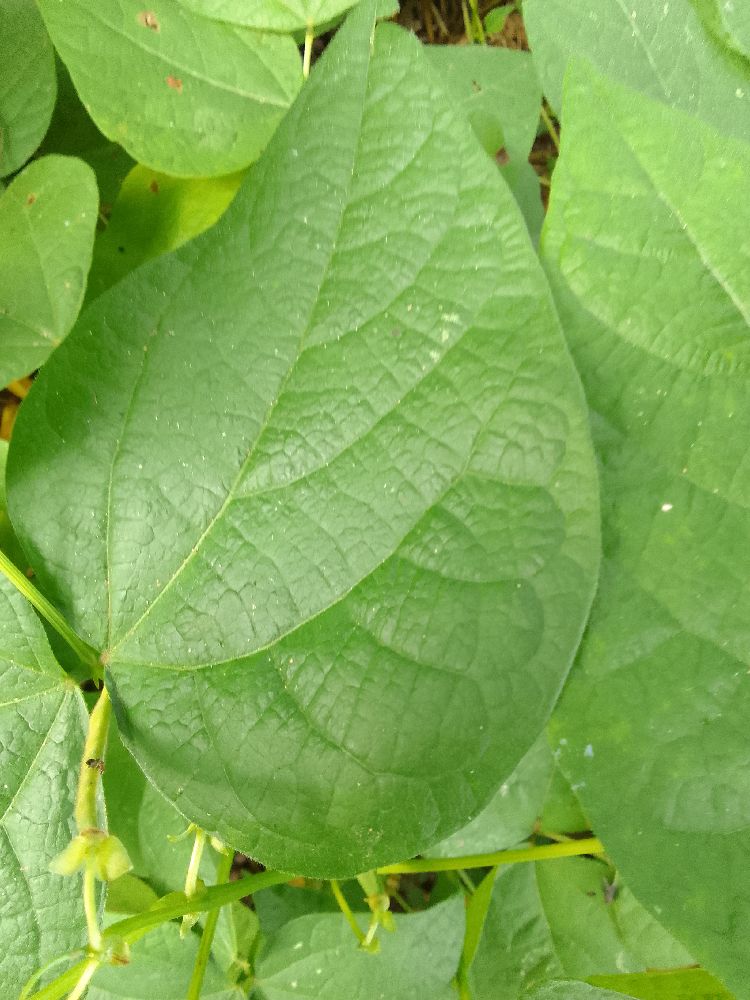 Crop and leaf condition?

common bean, healthy
